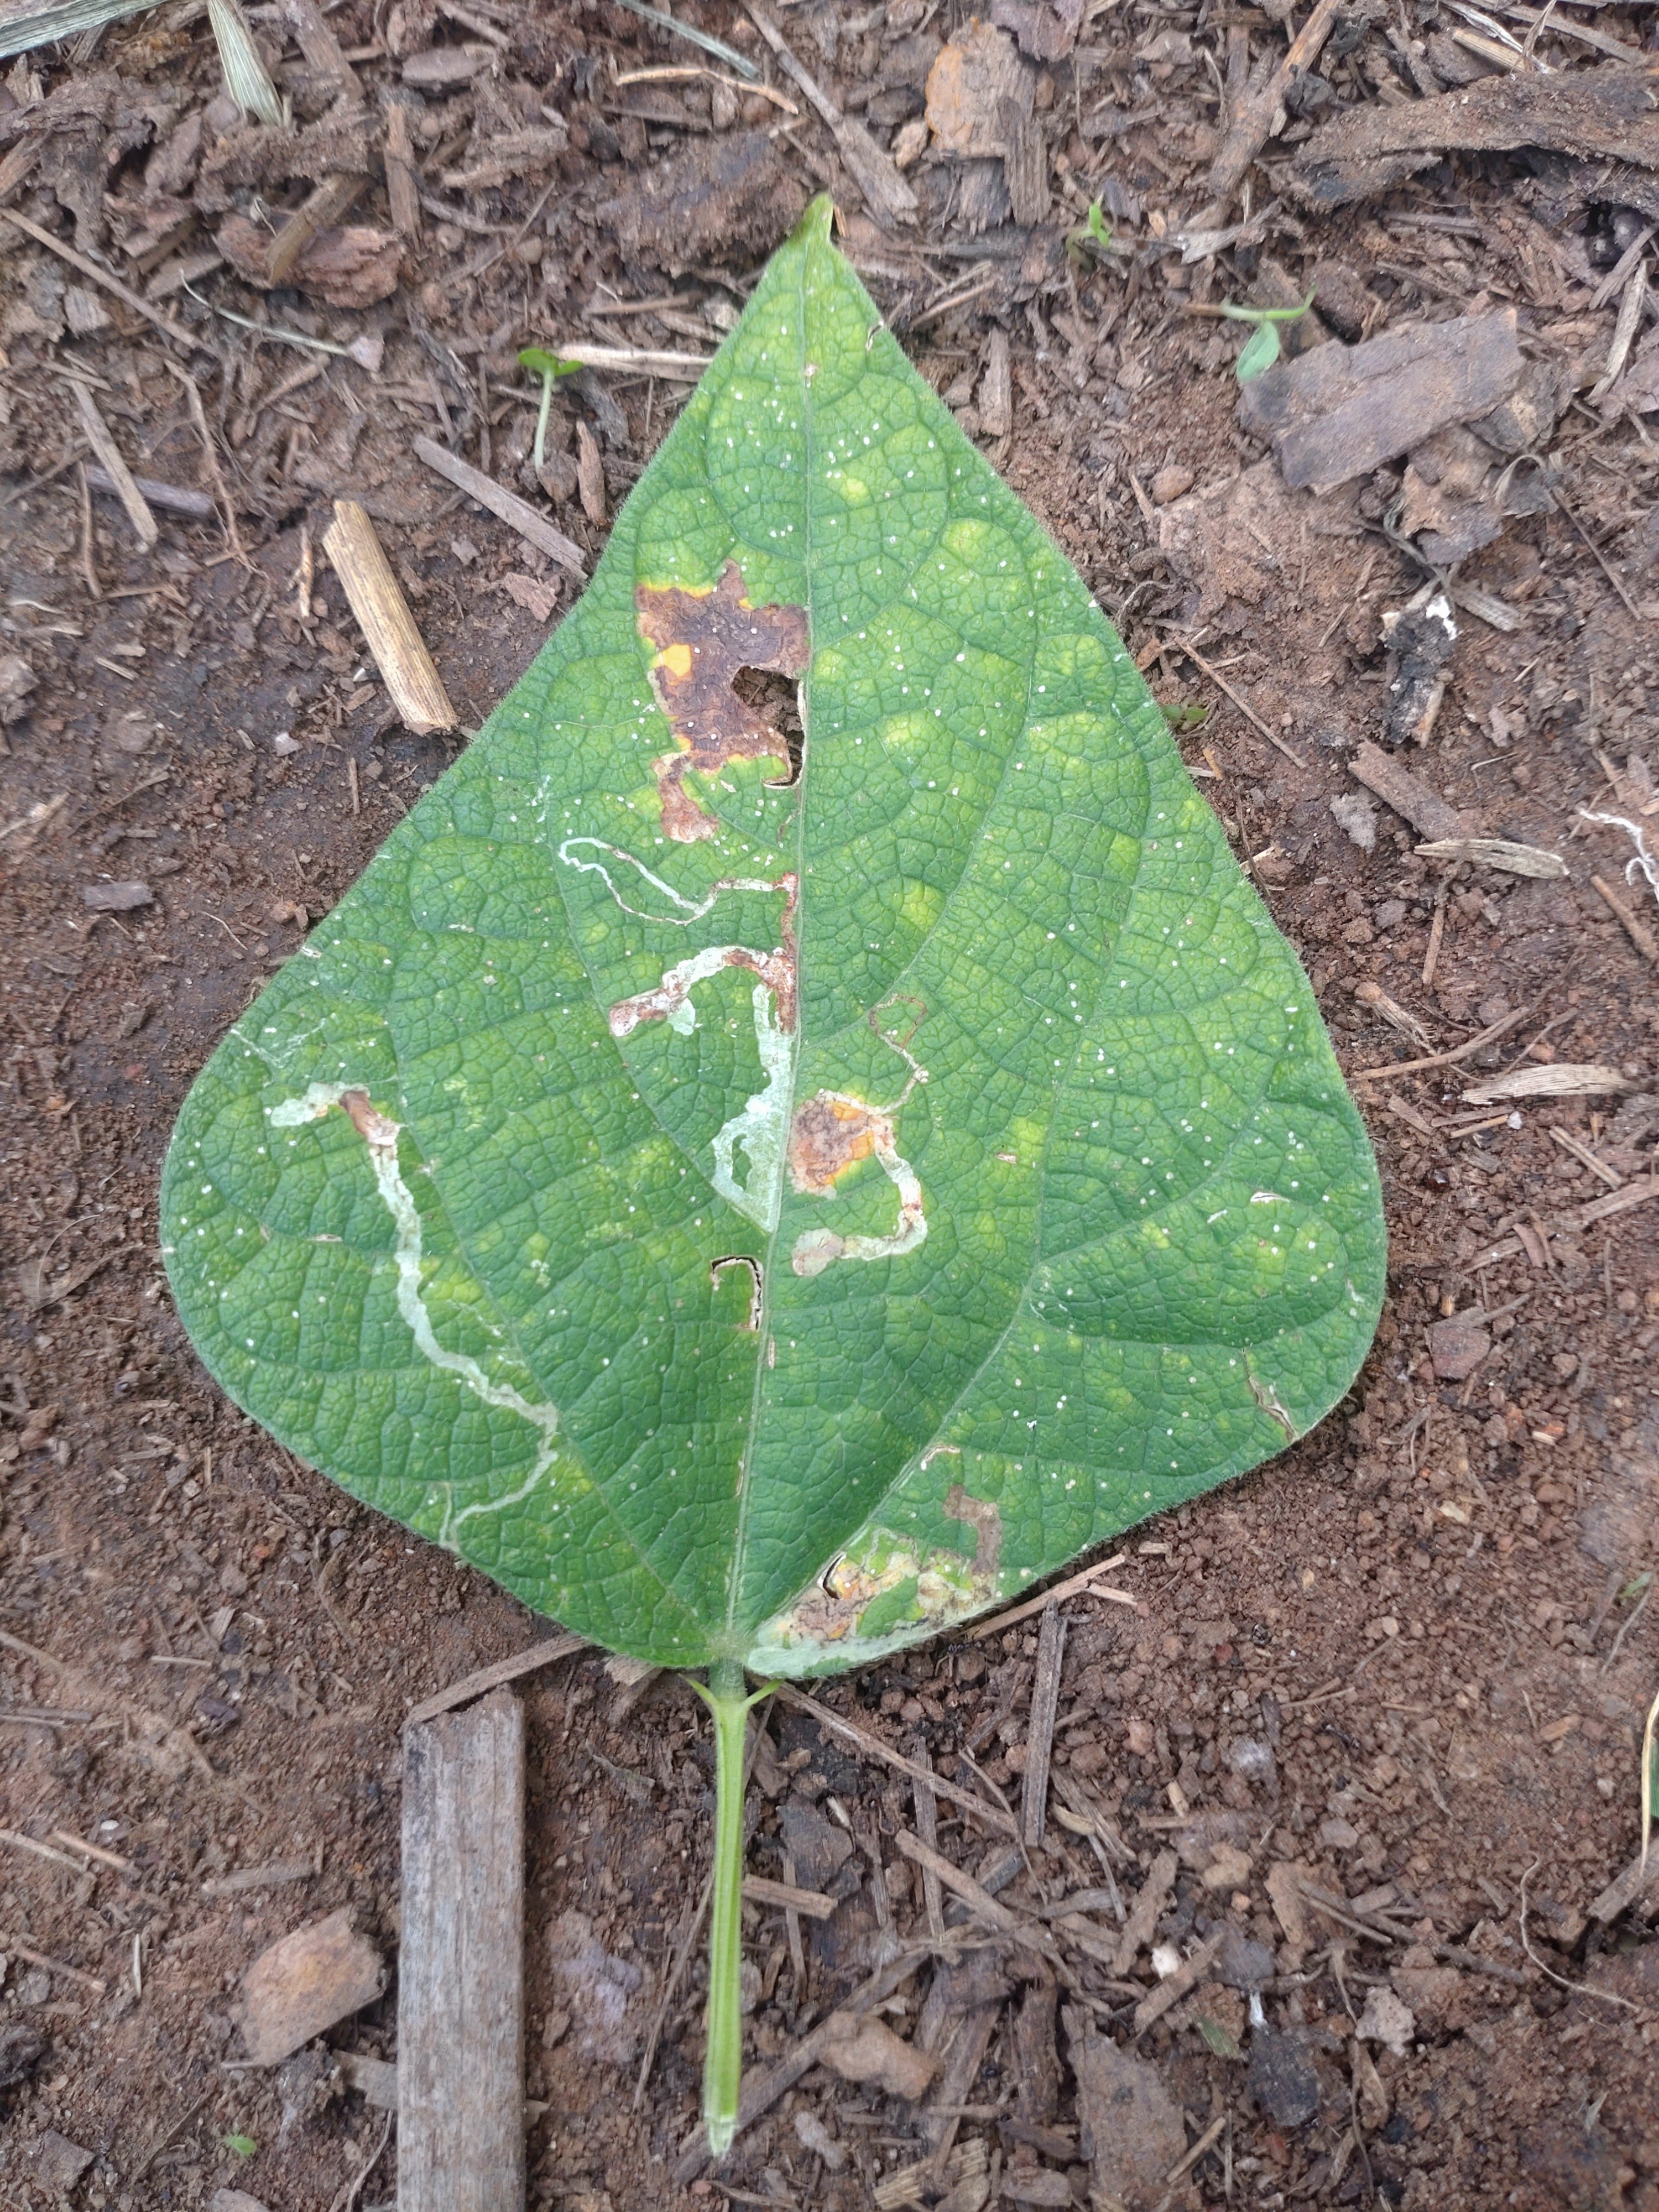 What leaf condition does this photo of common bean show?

anthracnose
